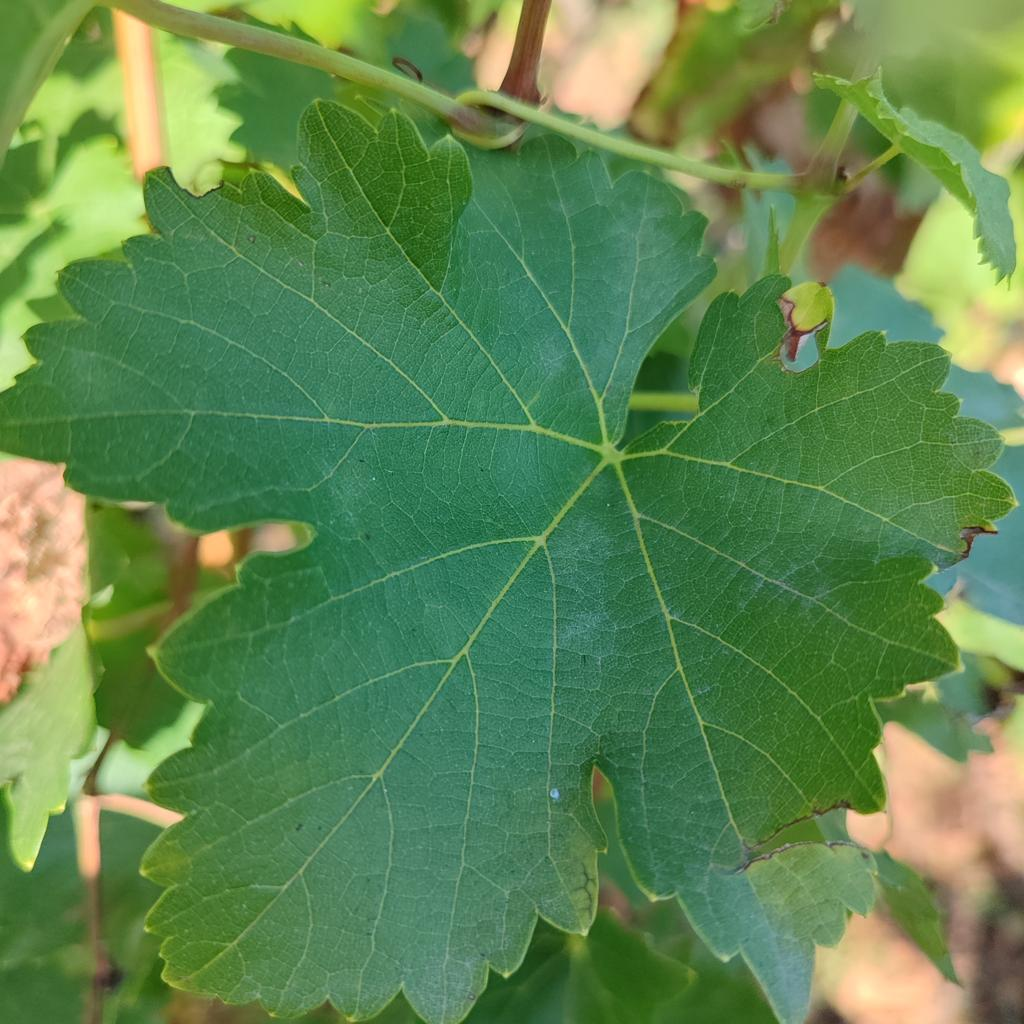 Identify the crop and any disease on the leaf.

grapevine, powdery mildew
